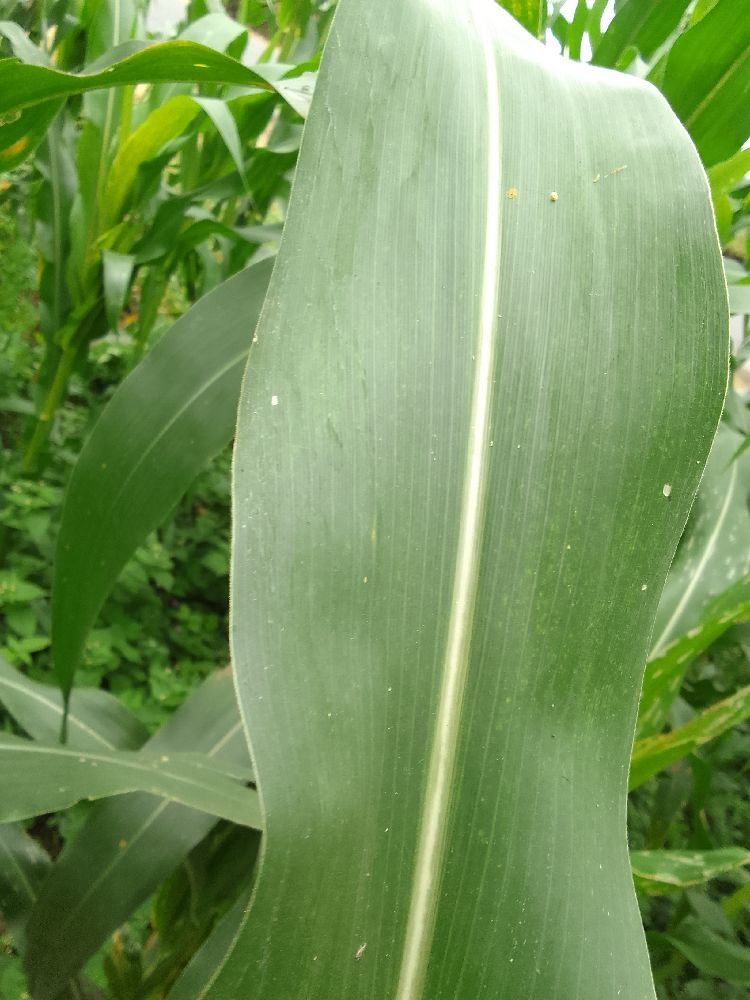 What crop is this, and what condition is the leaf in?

maize, healthy
